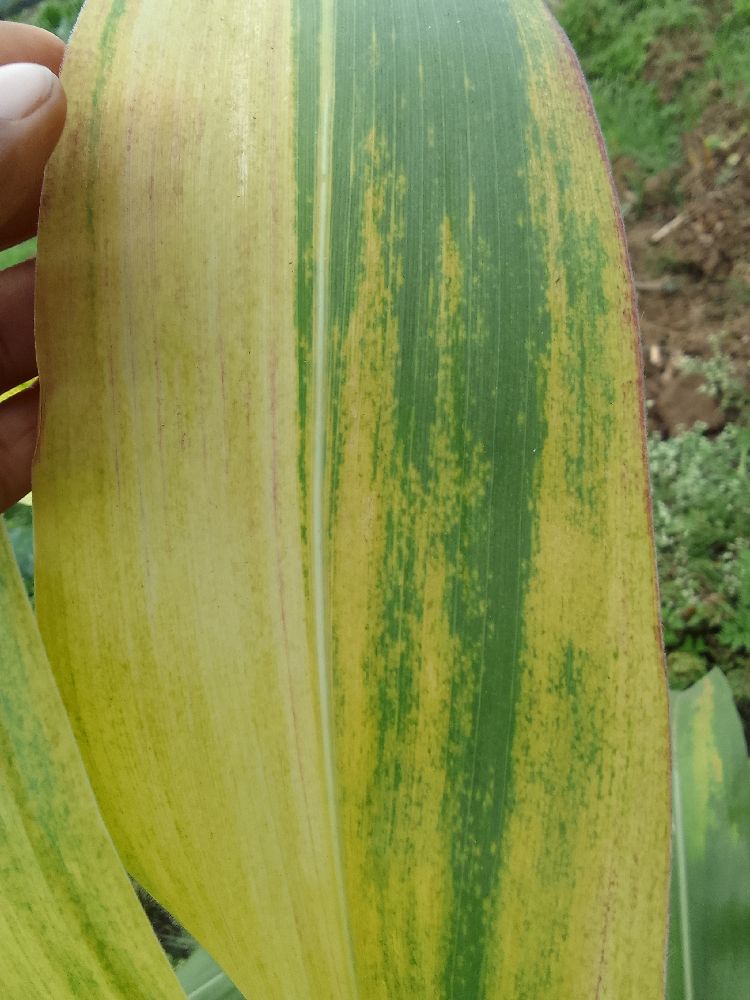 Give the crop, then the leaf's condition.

maize, maize lethal necrosis
